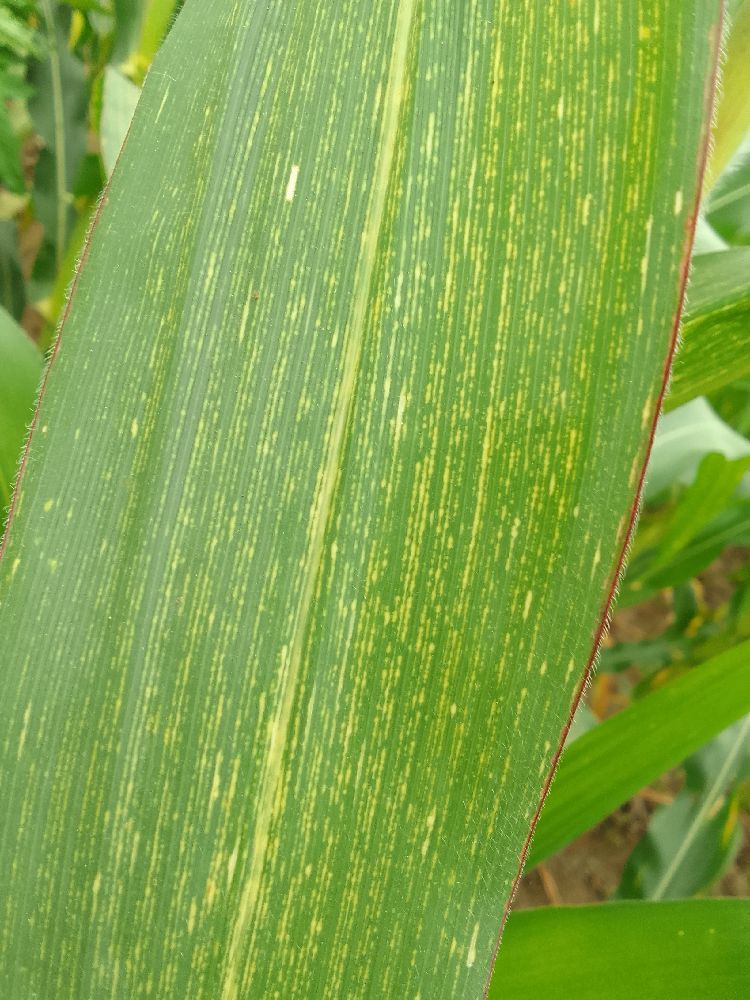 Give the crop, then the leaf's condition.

maize, maize streak virus
